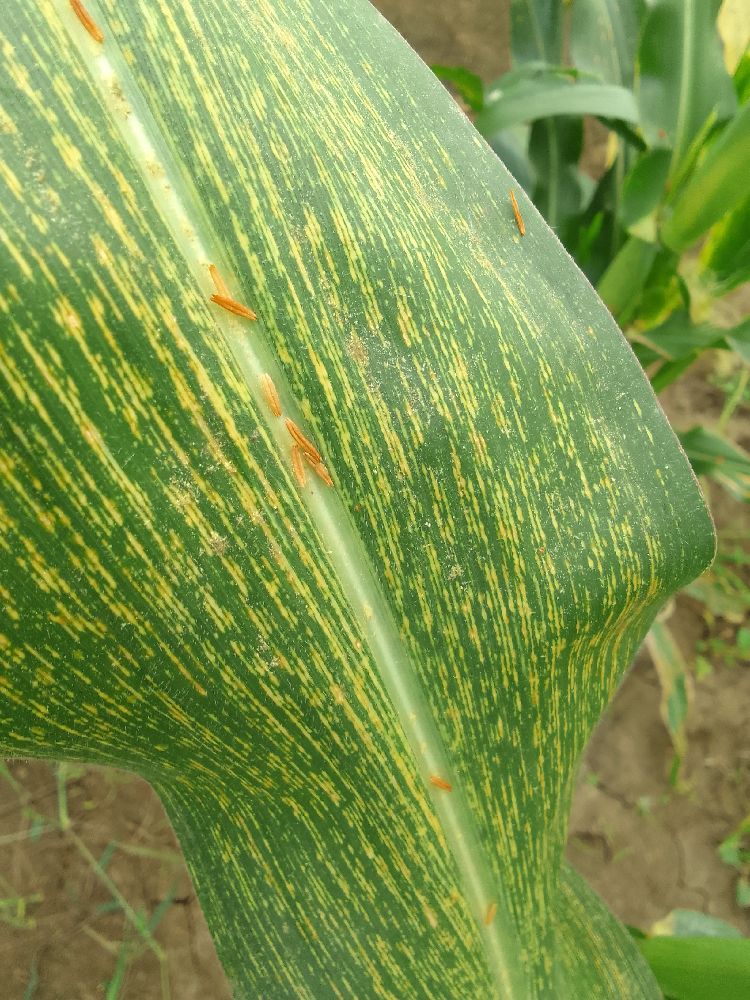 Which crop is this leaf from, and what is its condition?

maize, maize streak virus
